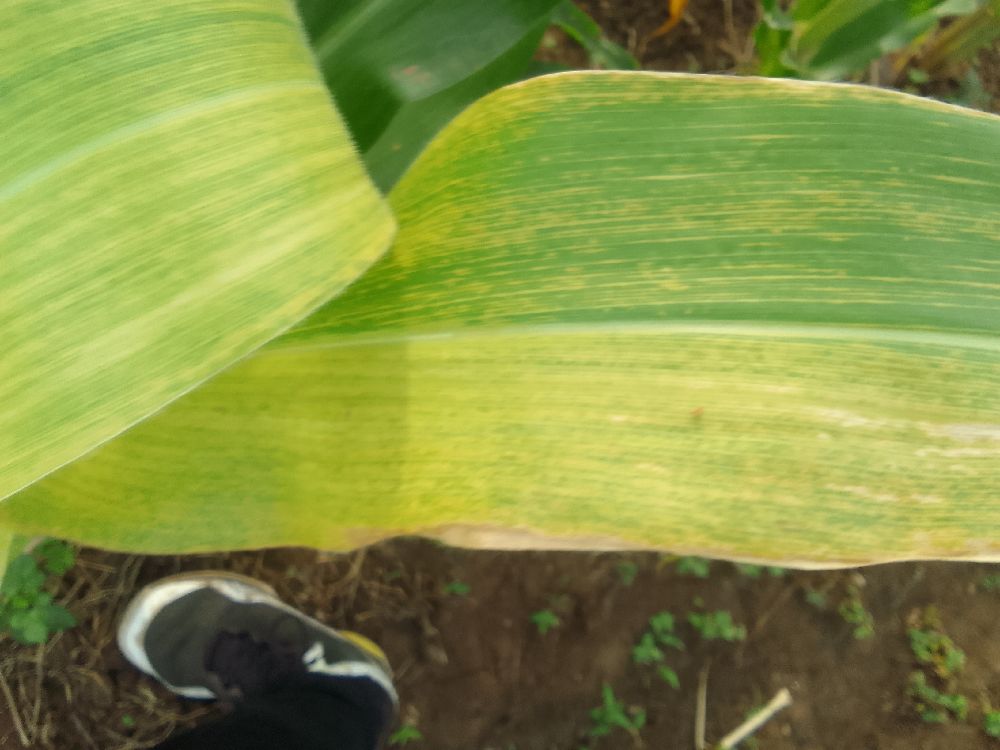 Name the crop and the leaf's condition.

maize, maize lethal necrosis
